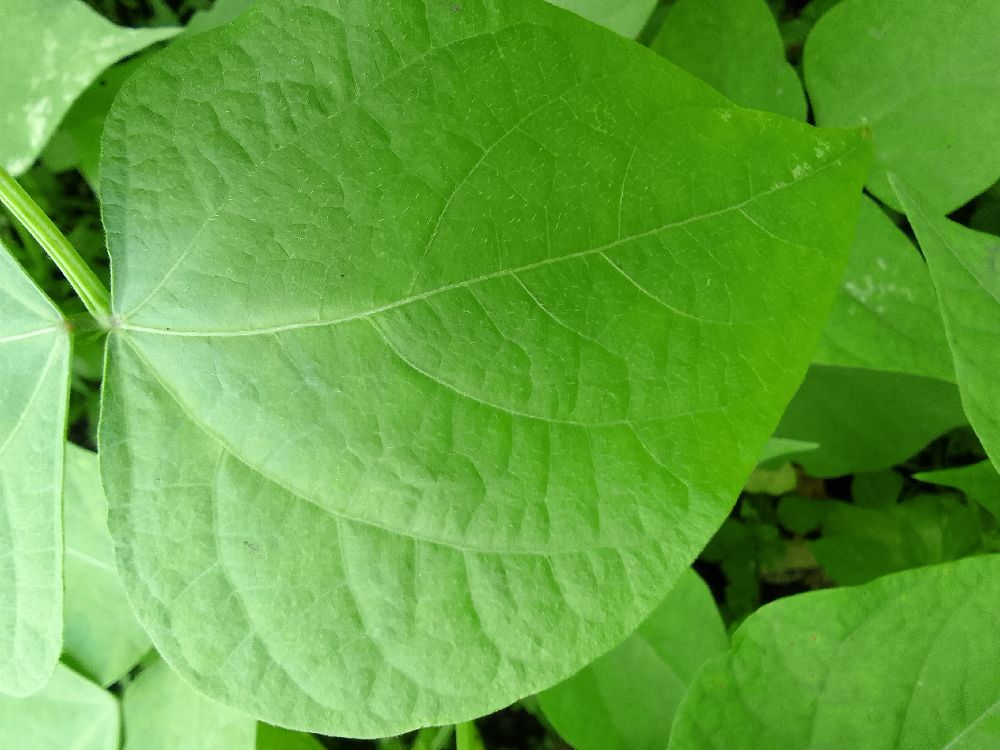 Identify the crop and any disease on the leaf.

common bean, healthy
